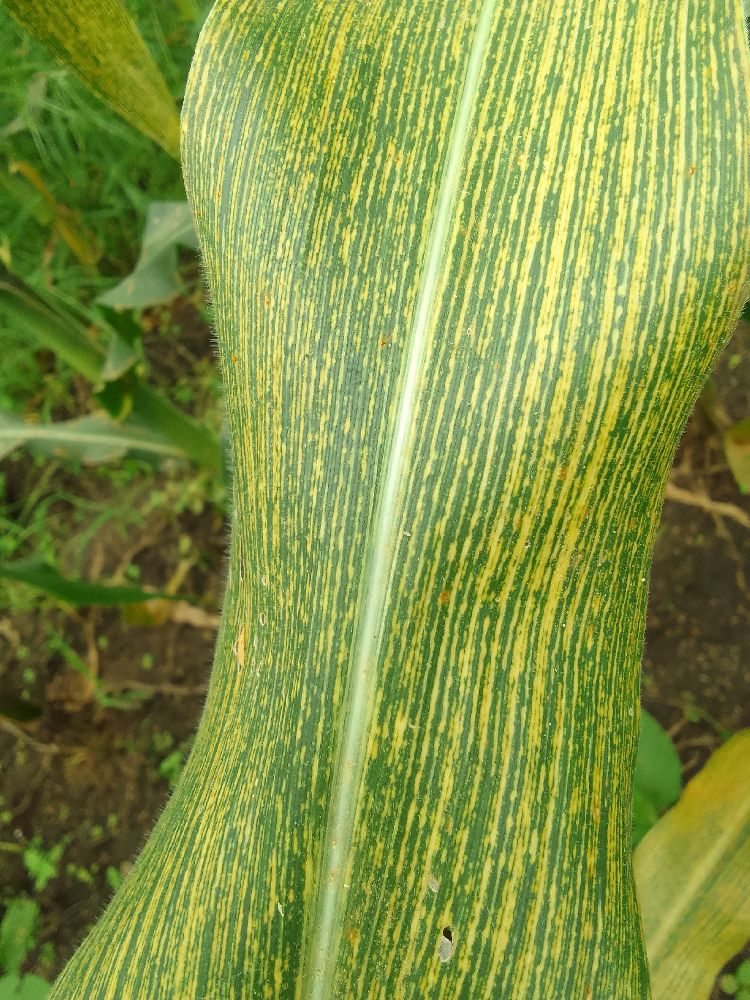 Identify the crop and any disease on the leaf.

maize, maize streak virus
